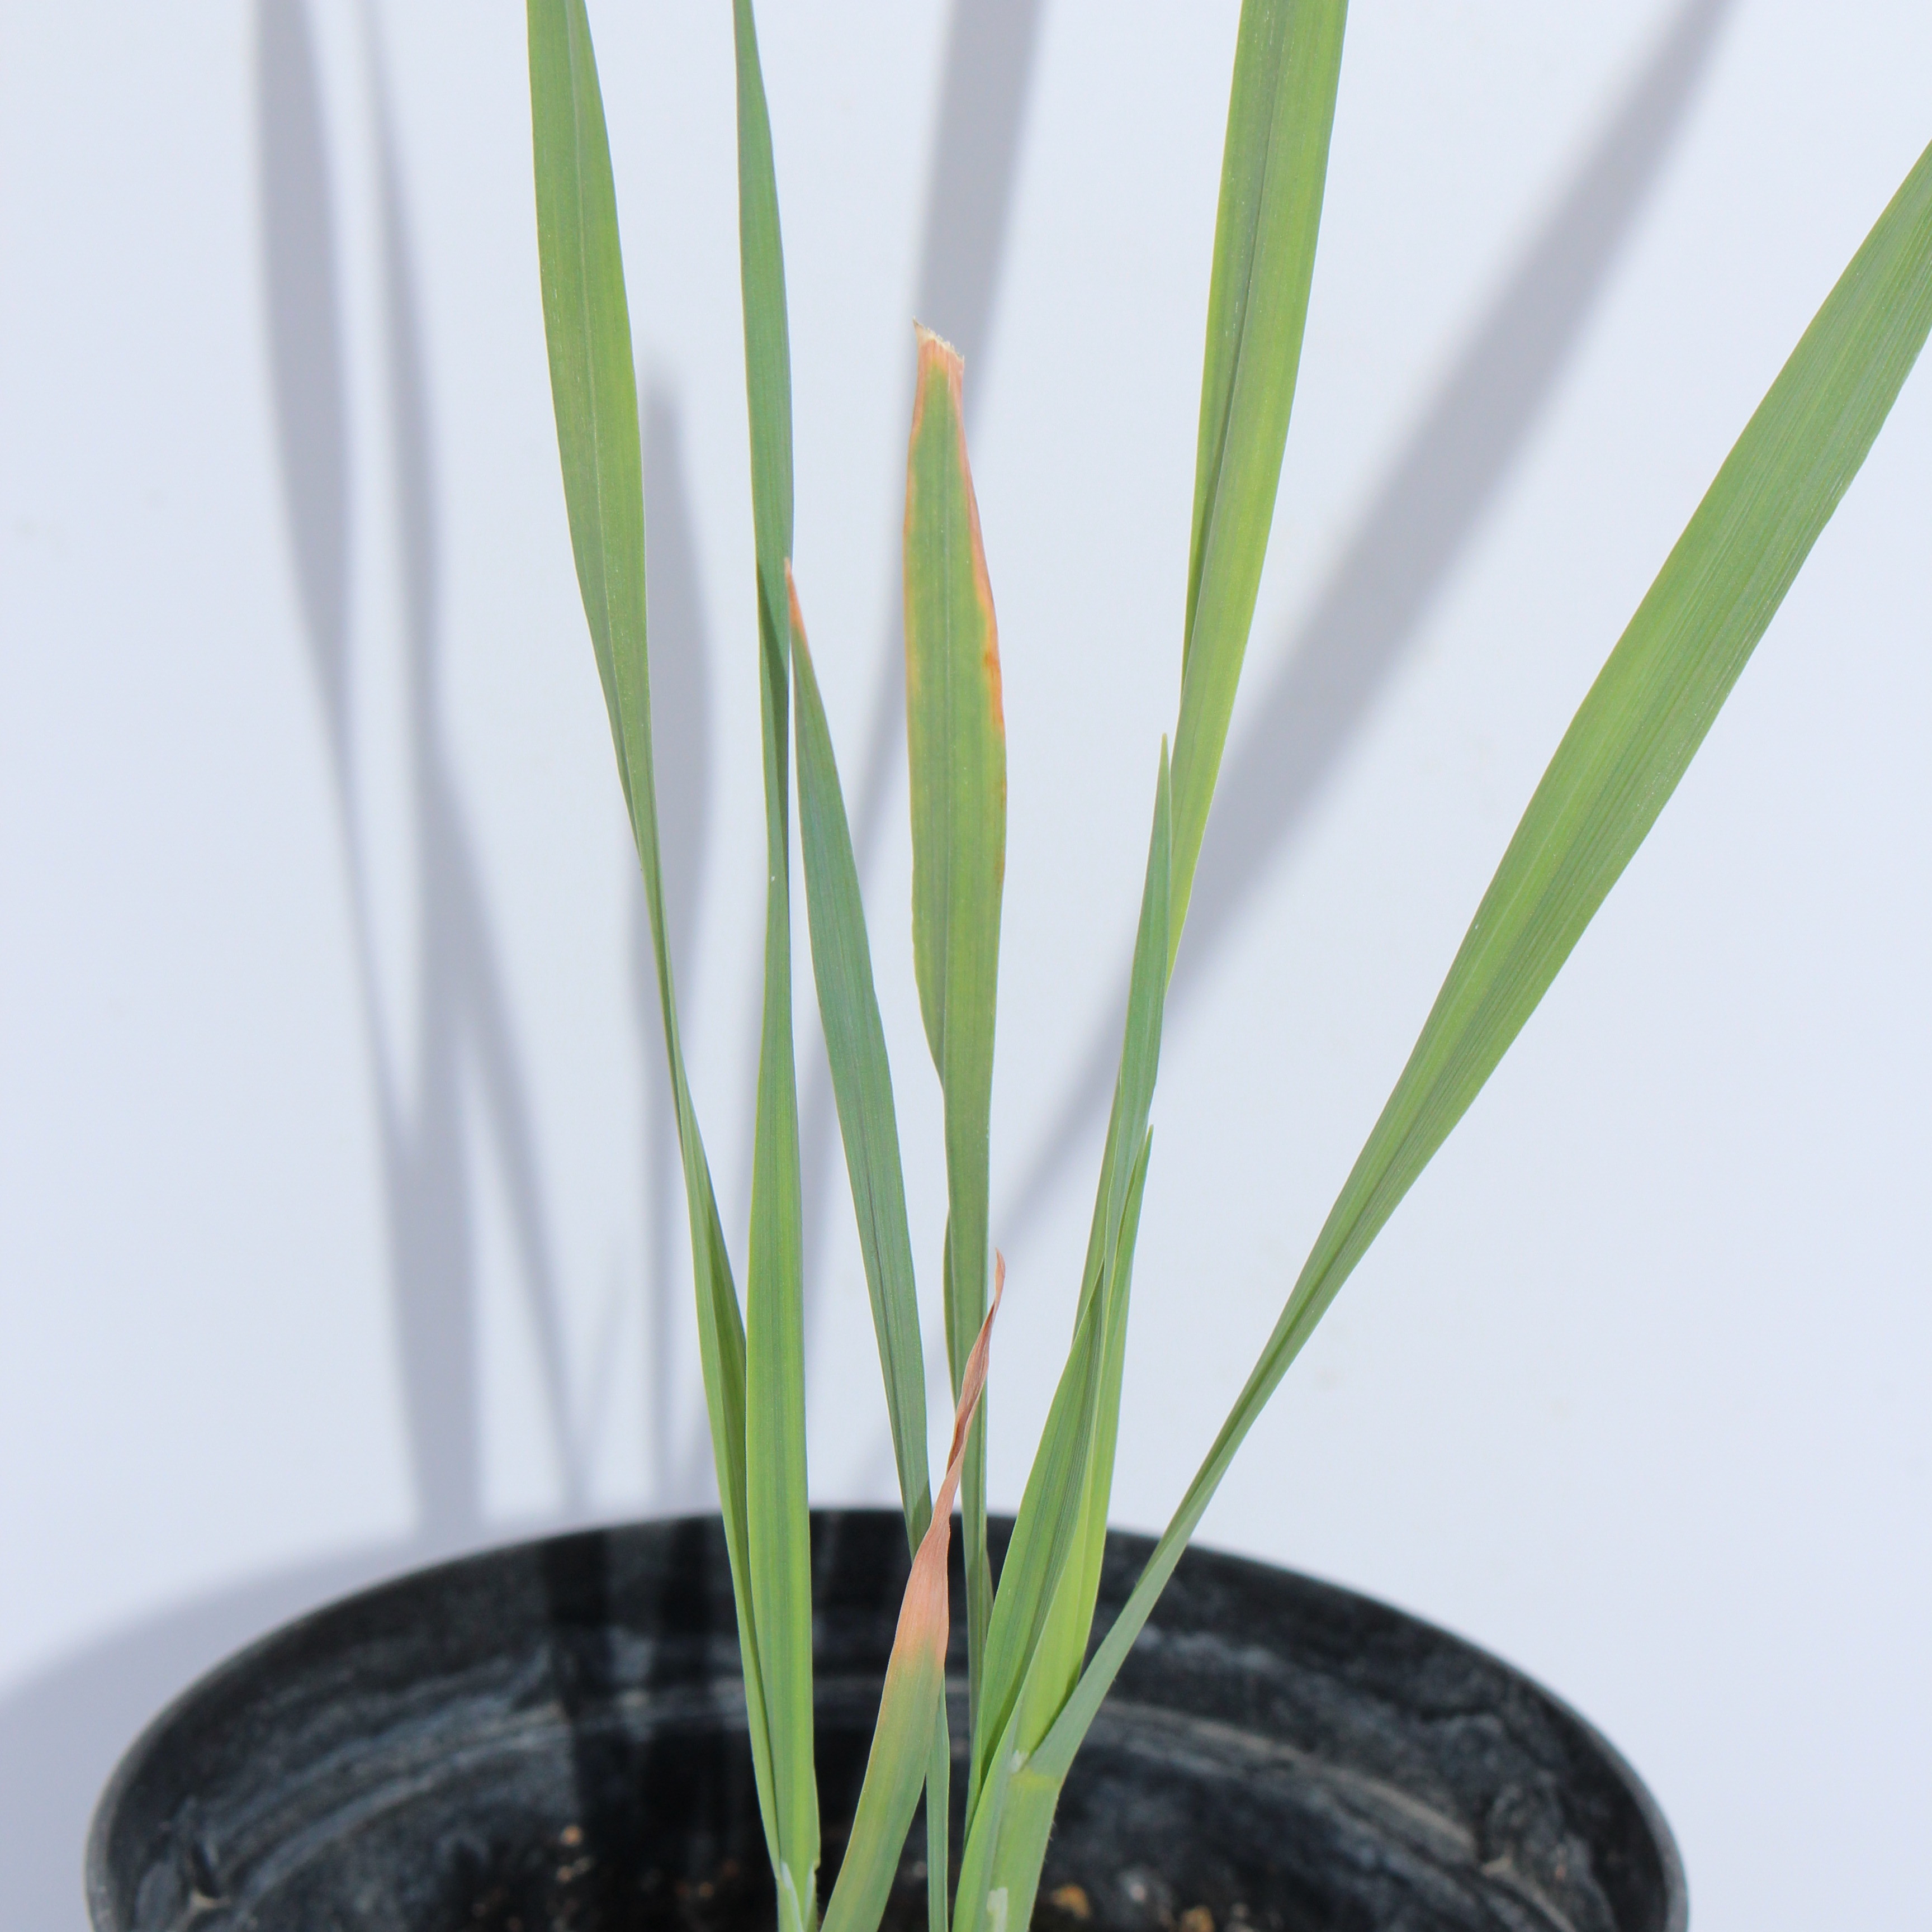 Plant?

Avena sterilis
